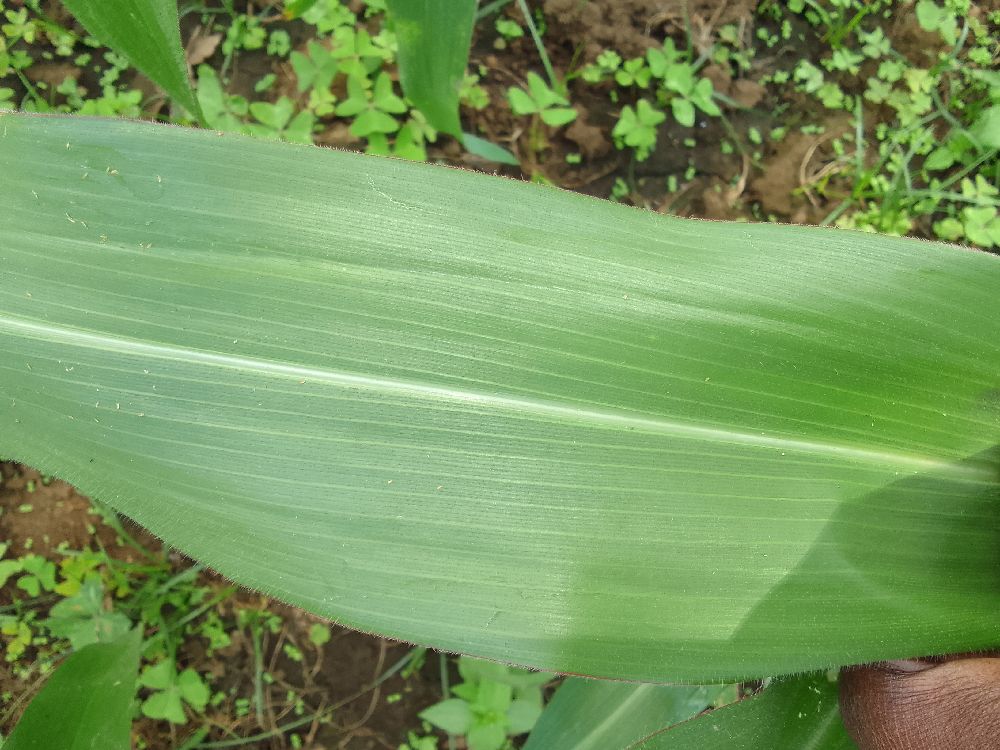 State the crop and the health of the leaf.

maize, healthy
